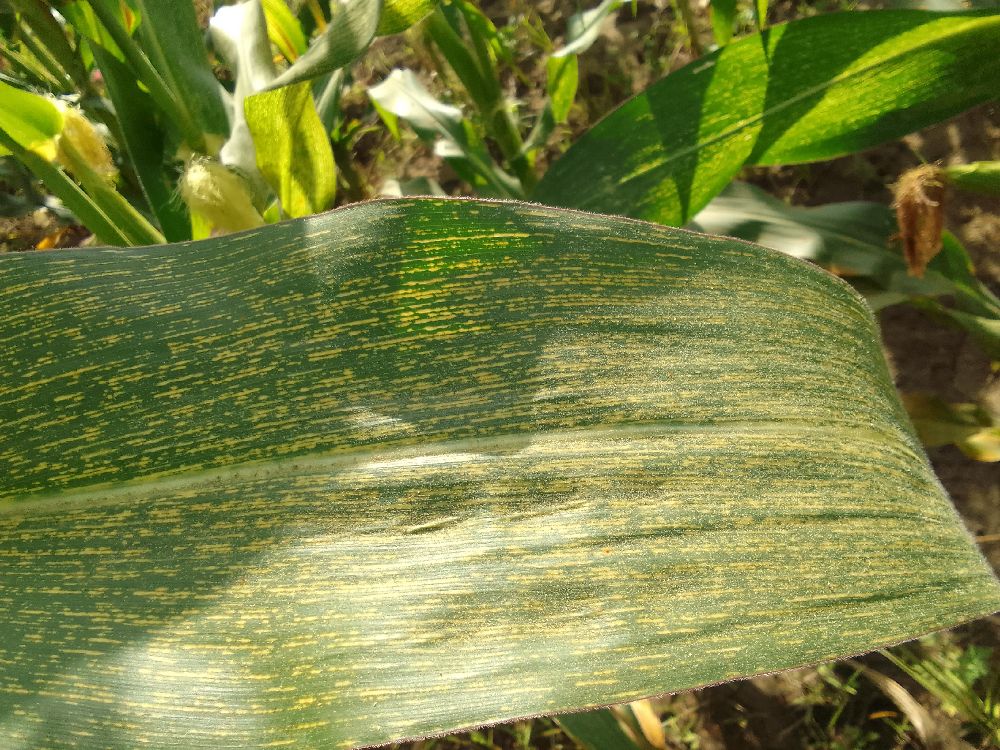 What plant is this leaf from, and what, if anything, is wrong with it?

maize, maize streak virus
